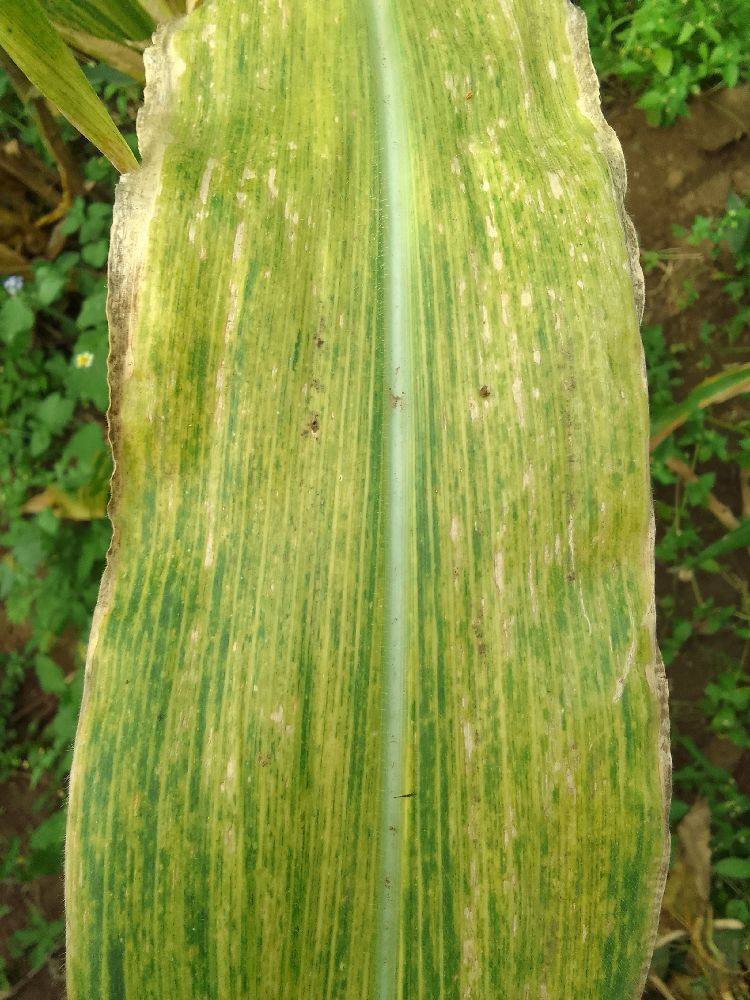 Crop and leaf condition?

maize, maize lethal necrosis
